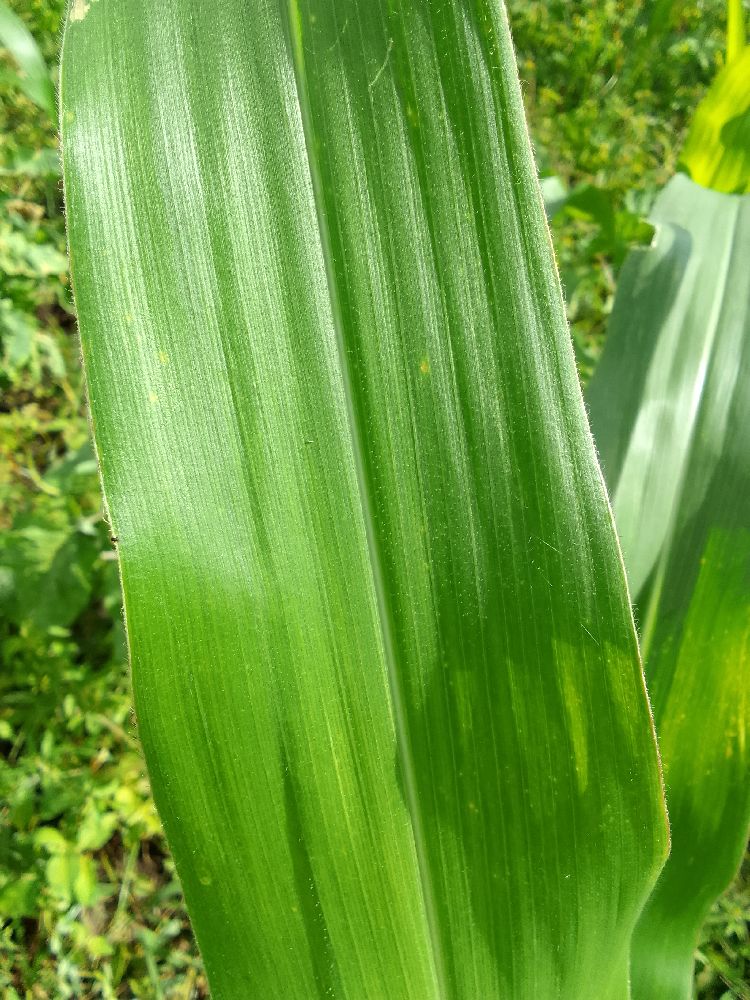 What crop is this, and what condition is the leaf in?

maize, healthy
